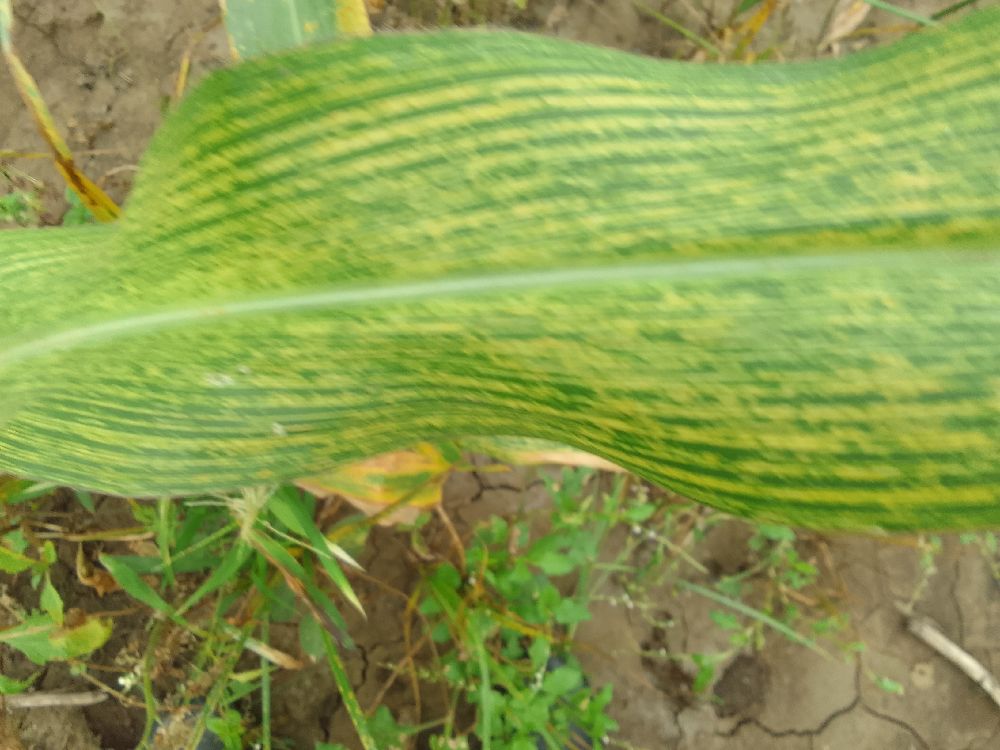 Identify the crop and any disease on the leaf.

maize, maize streak virus
